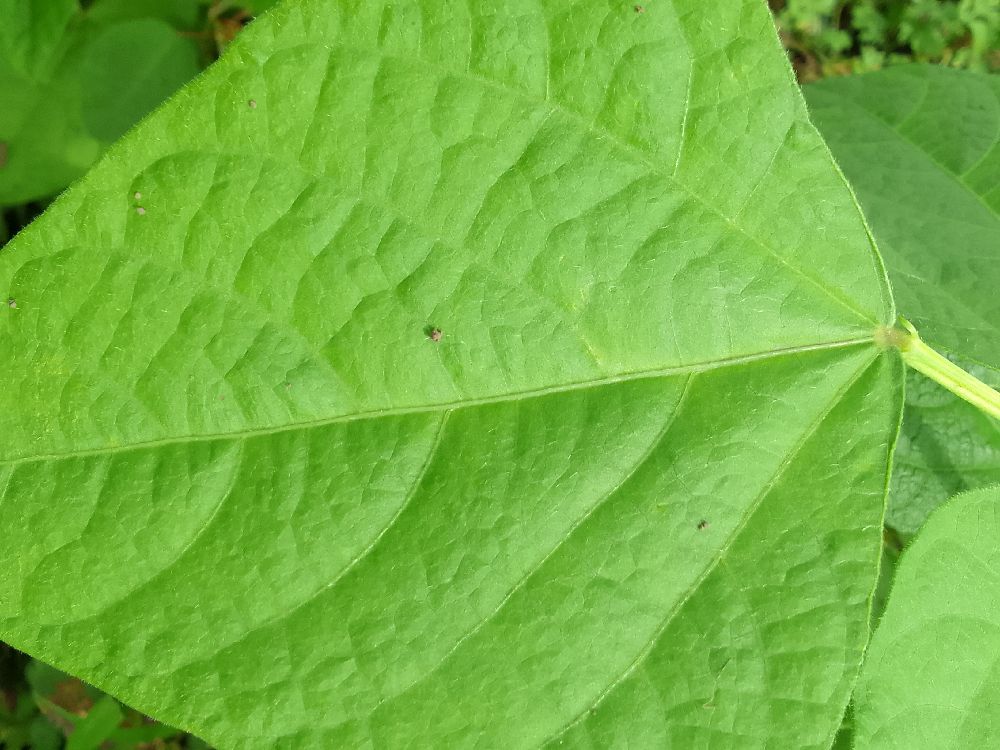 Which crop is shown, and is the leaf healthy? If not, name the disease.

common bean, healthy
